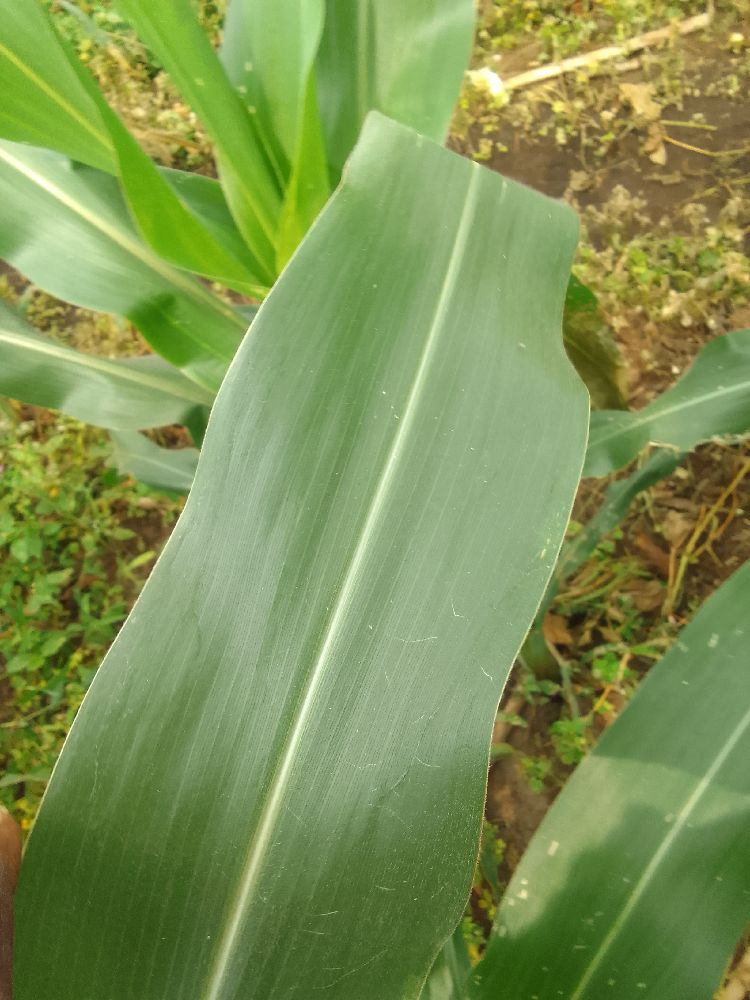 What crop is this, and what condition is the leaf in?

maize, healthy
